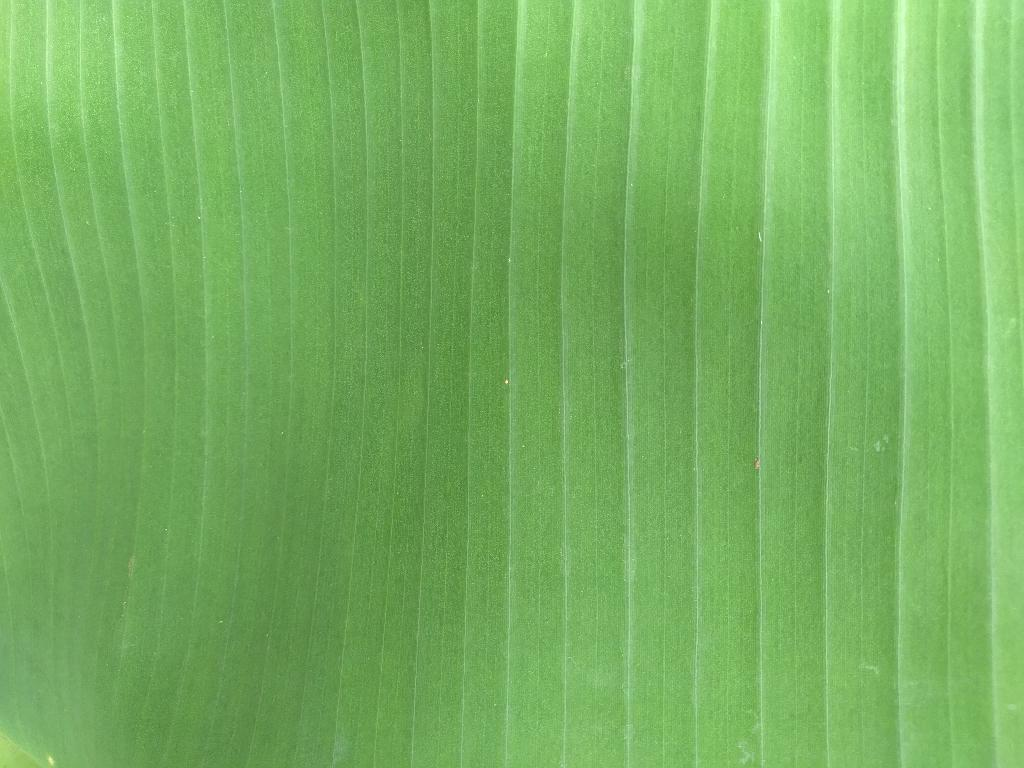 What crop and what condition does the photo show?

banana, healthy
